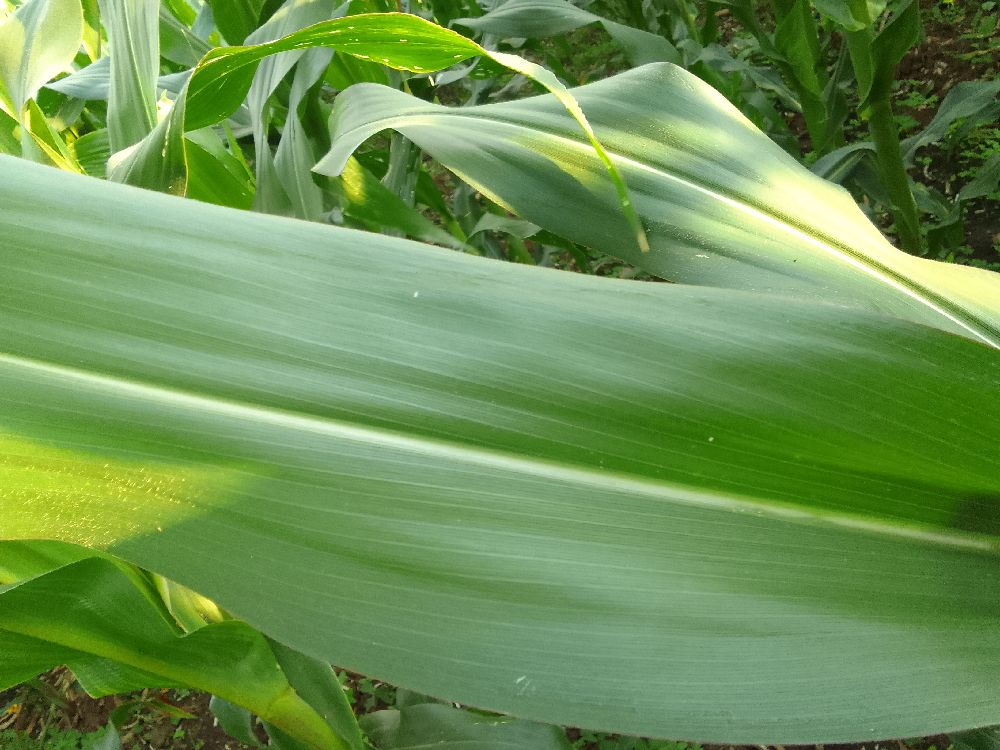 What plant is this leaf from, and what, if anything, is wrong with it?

maize, healthy
